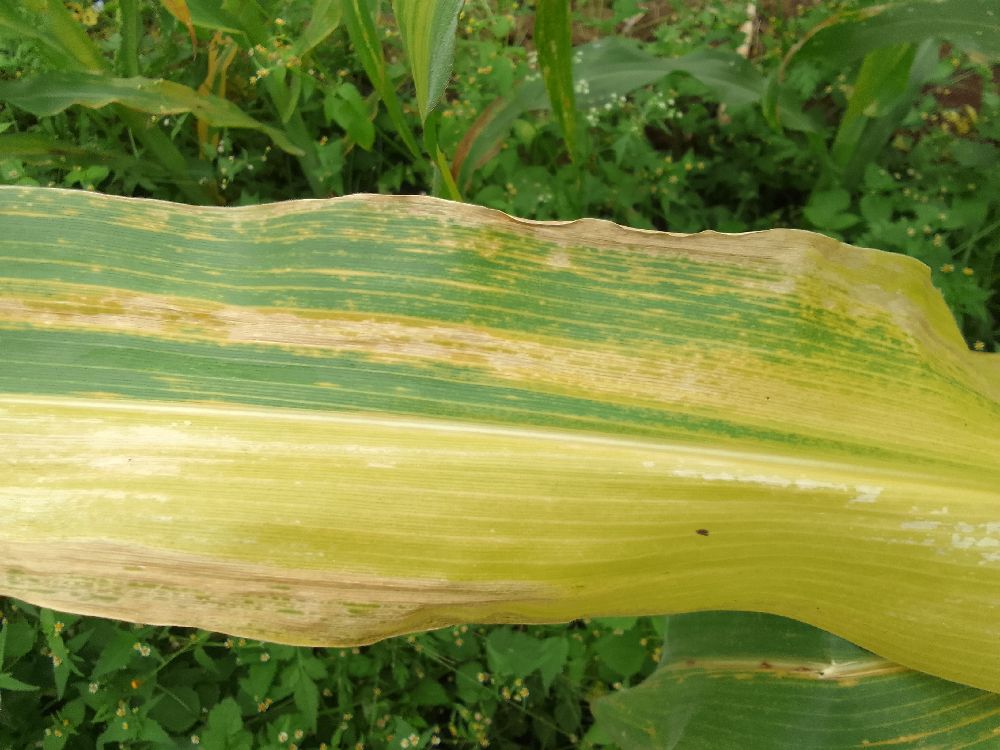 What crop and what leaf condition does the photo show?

maize, maize lethal necrosis
